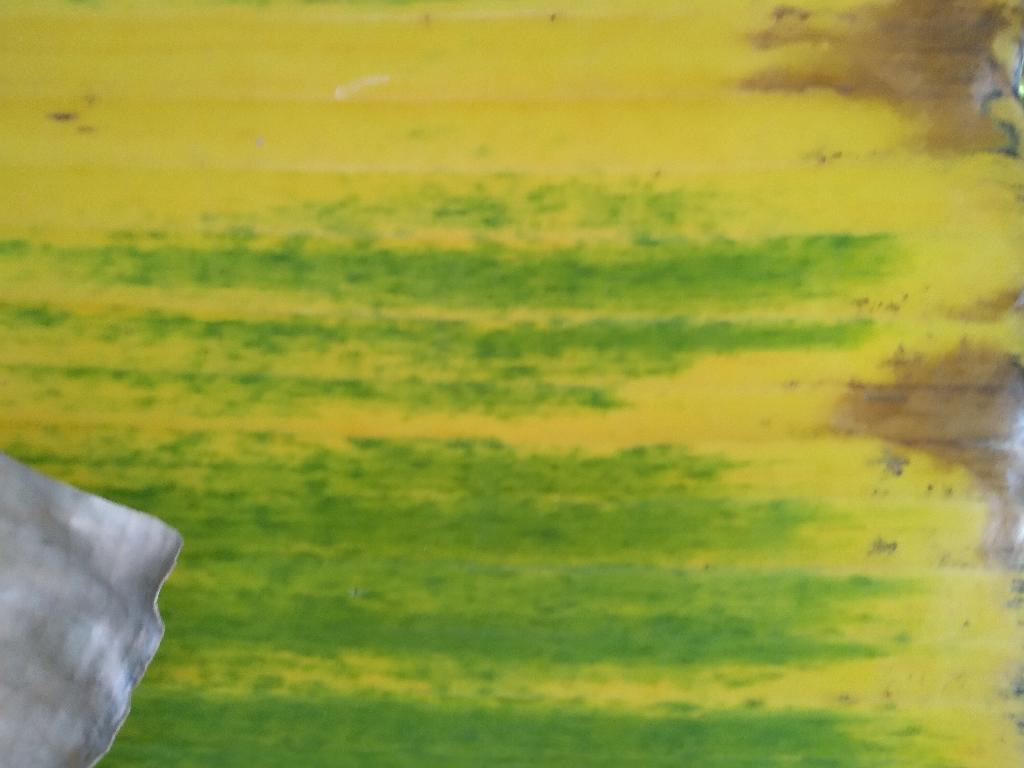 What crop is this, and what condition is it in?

banana, fusarium wilt race 1
